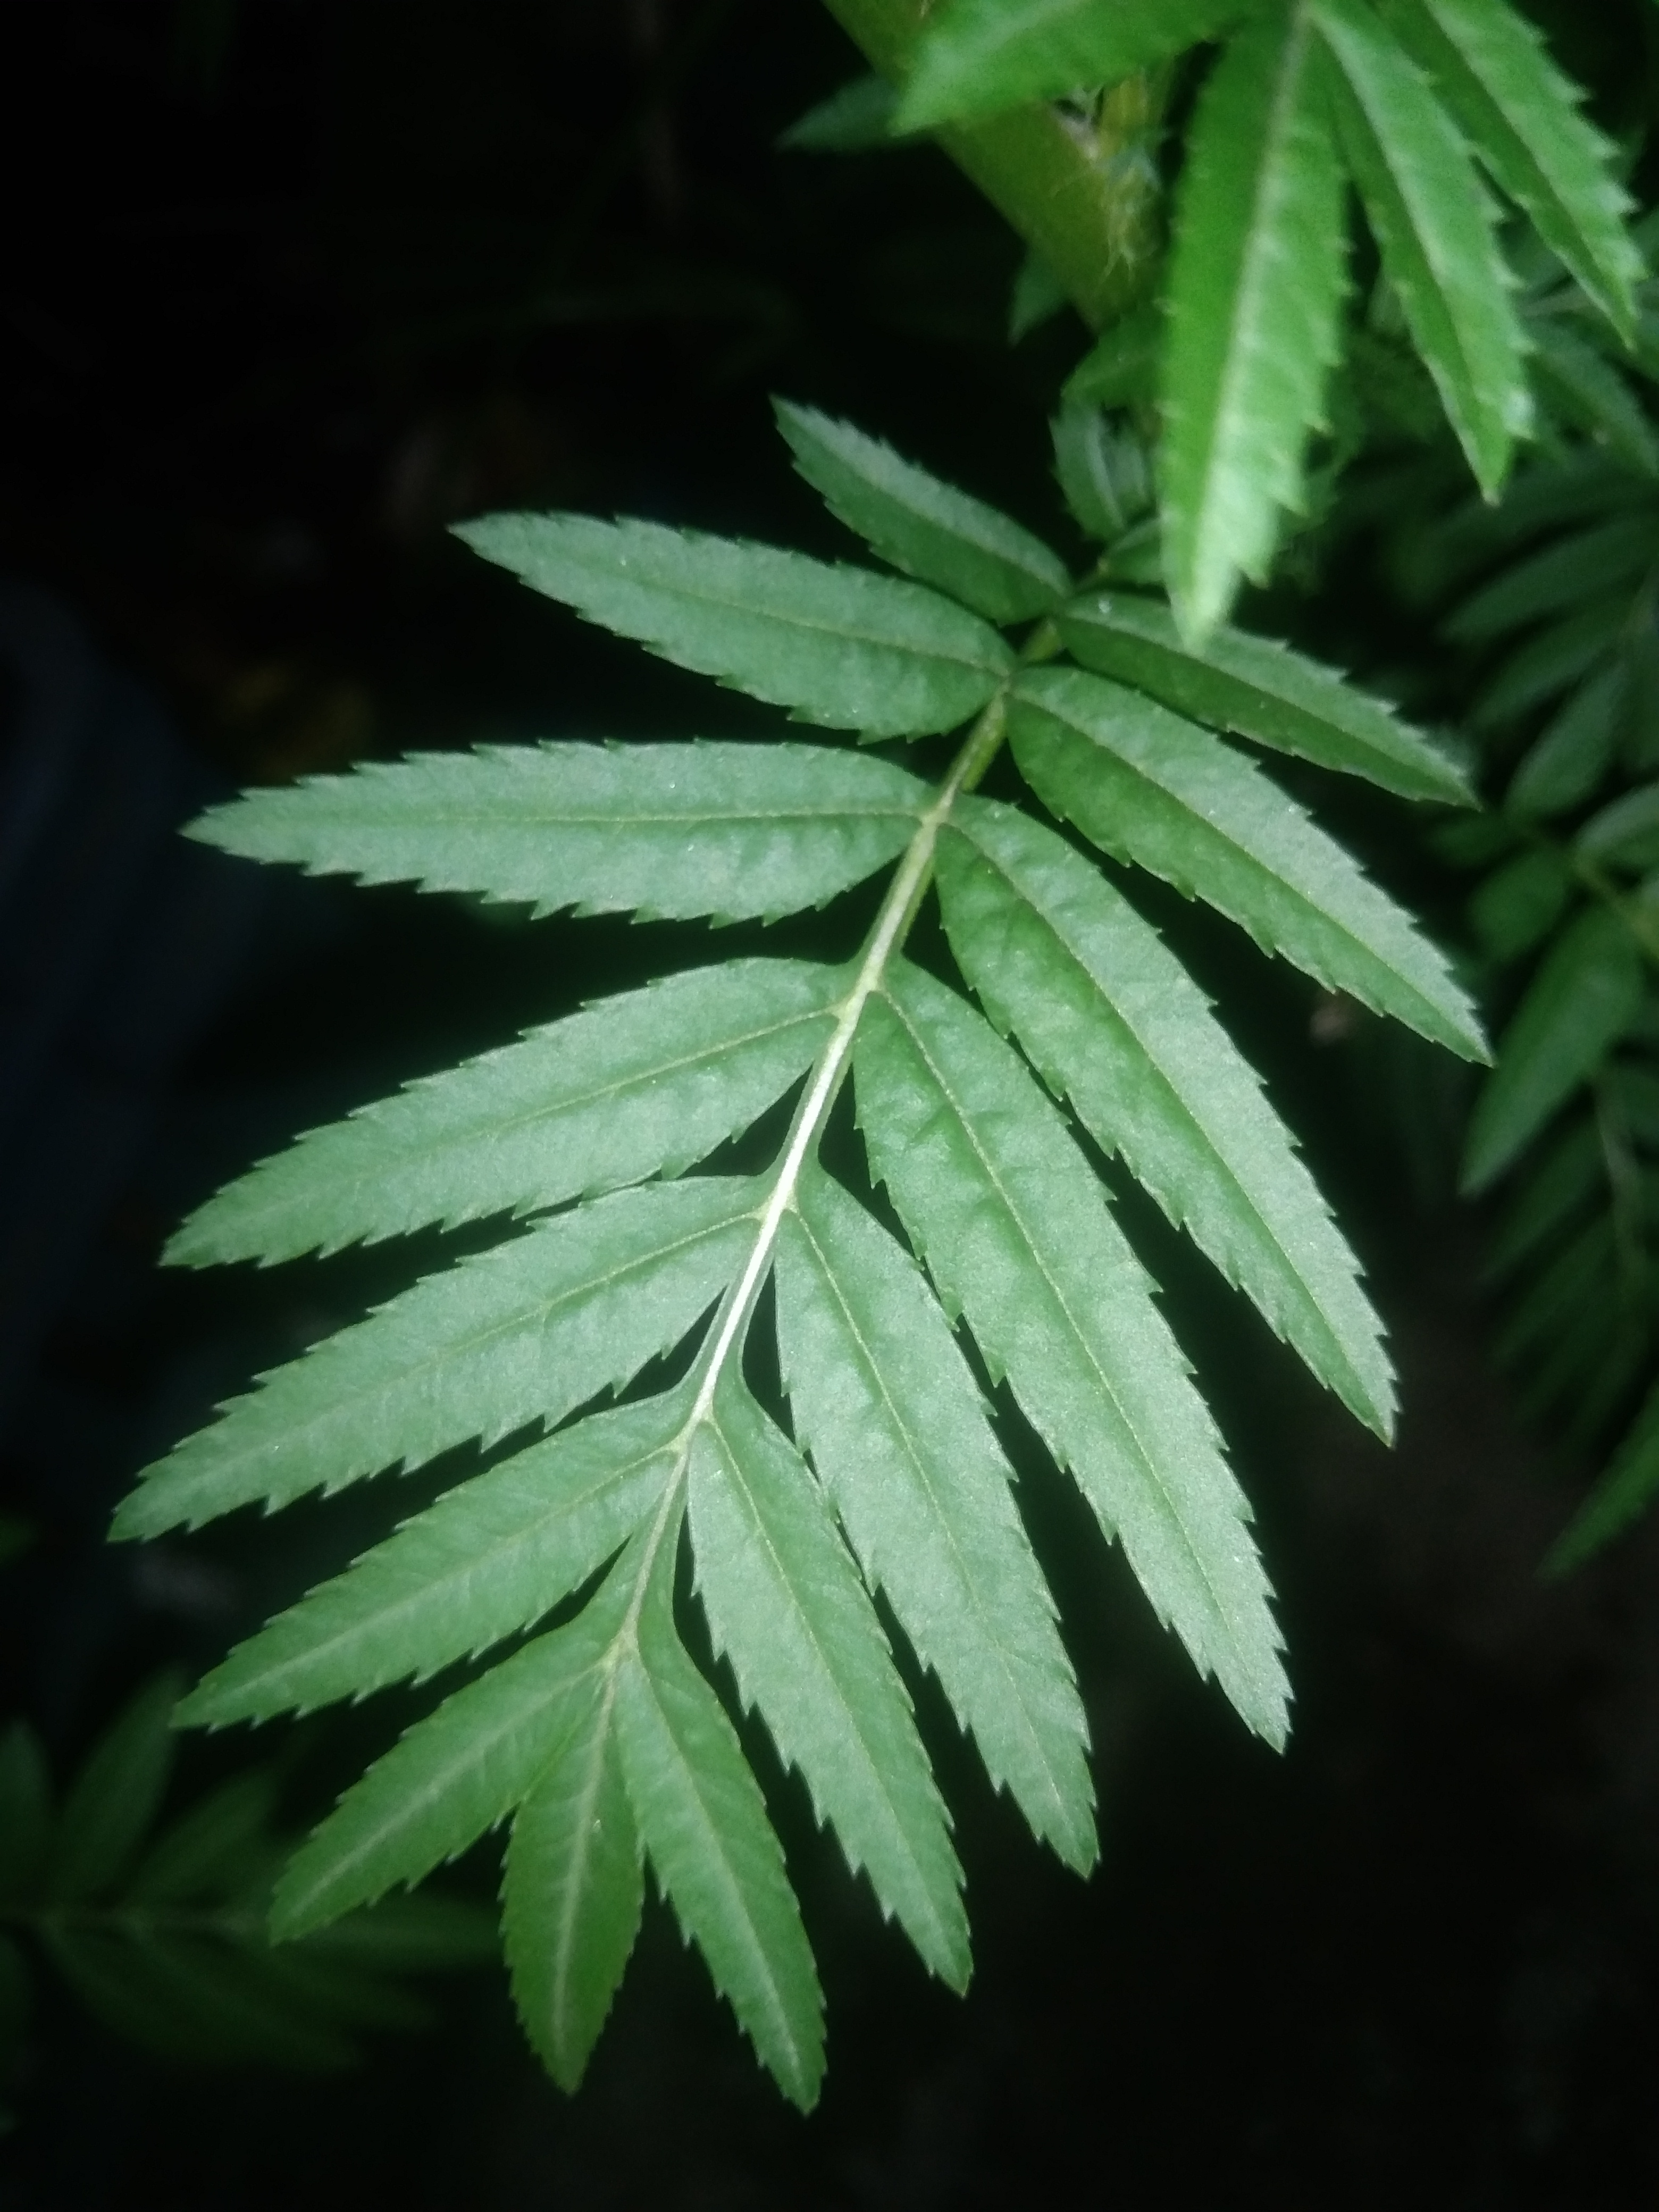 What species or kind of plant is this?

marigold
